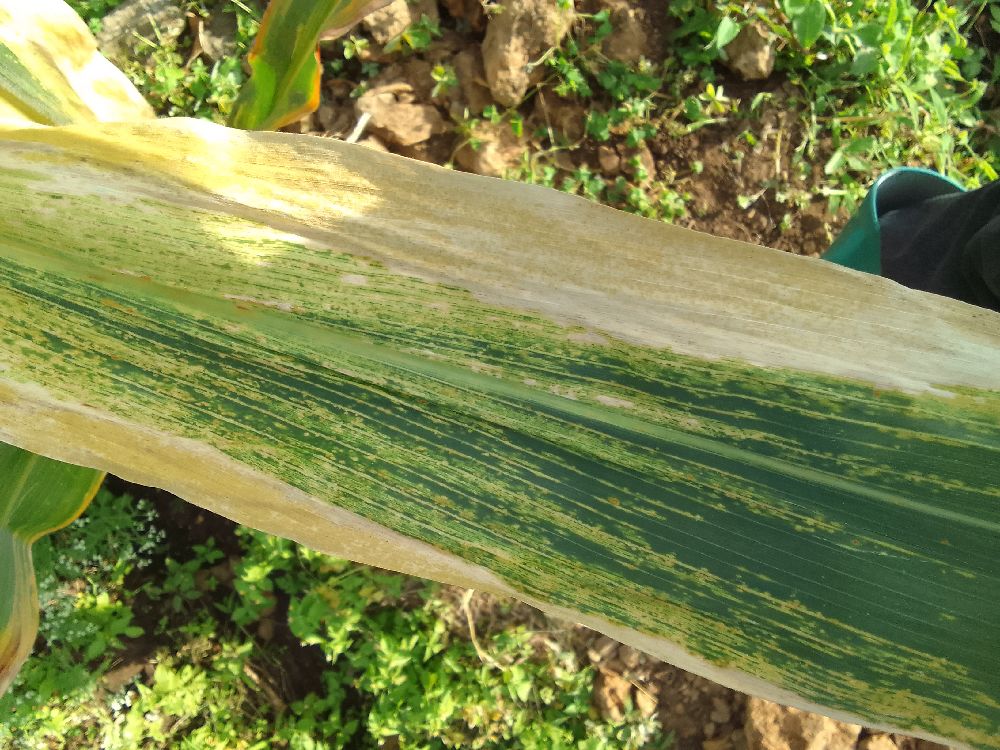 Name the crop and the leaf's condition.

maize, maize lethal necrosis
